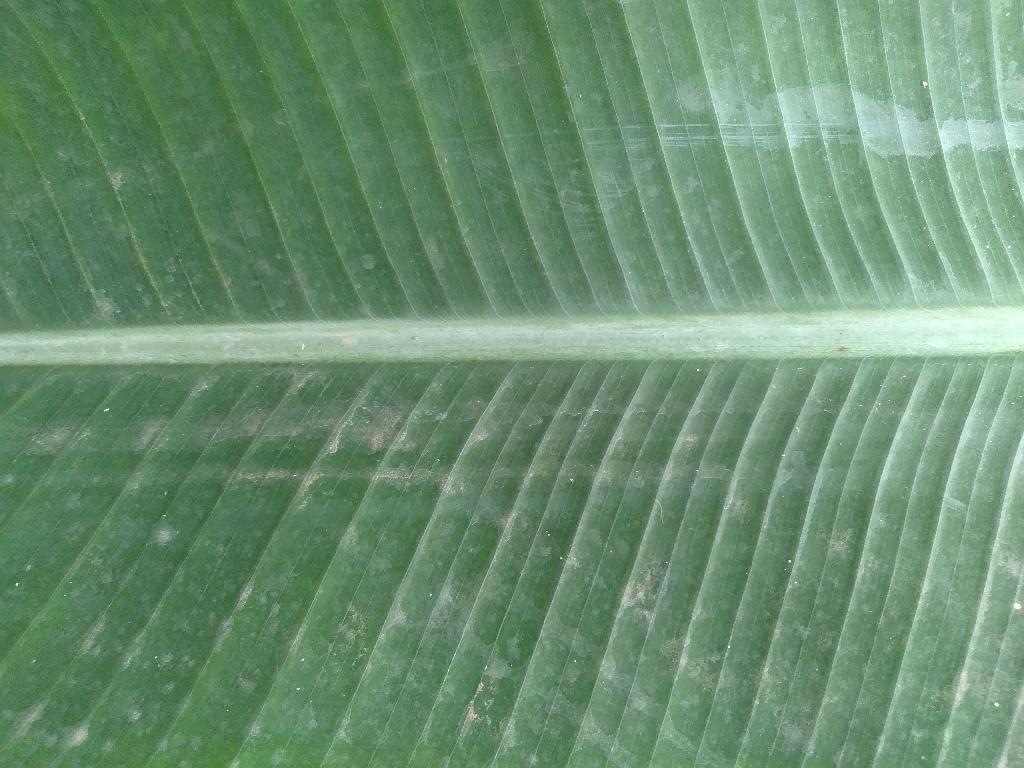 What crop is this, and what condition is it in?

banana, healthy
